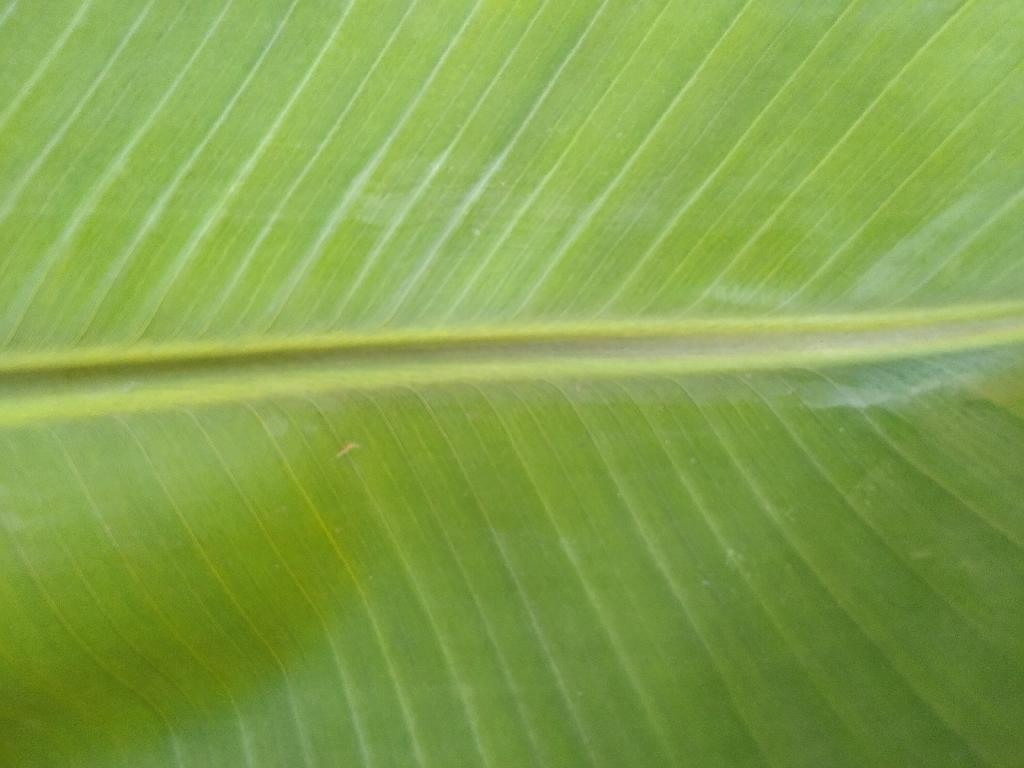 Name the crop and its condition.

banana, healthy
